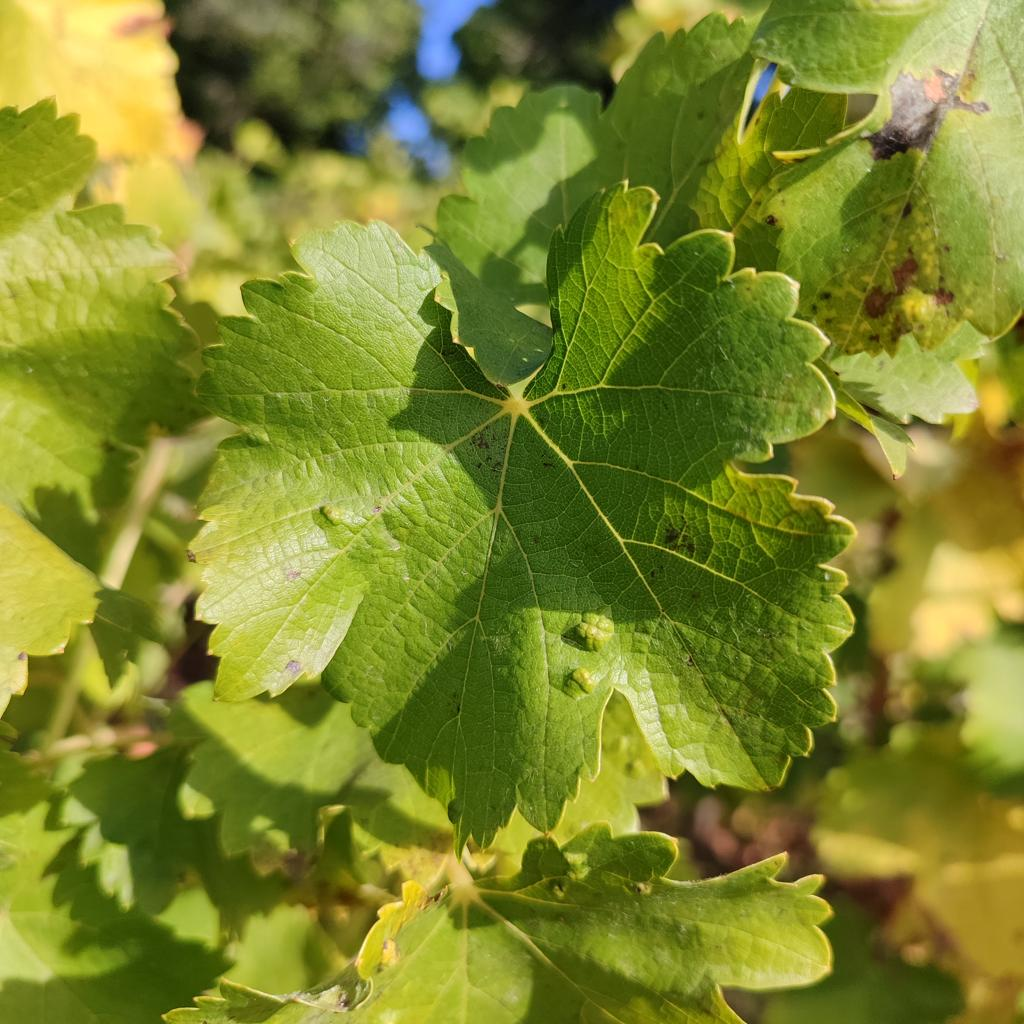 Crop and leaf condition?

grapevine, erineum mite
